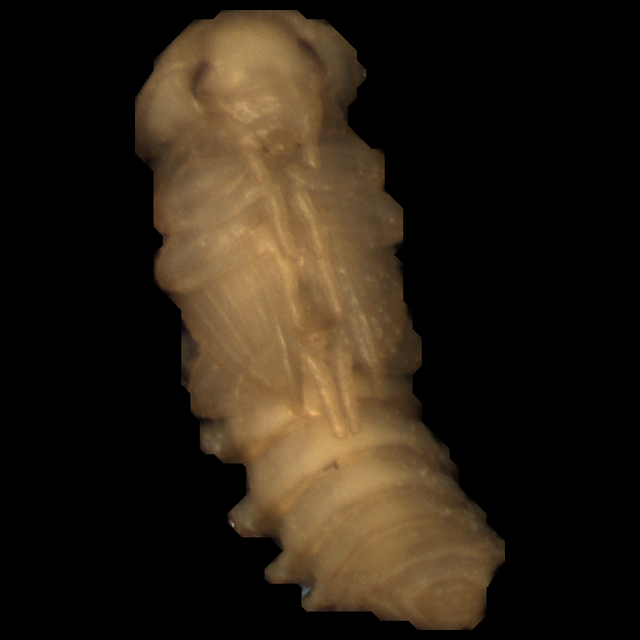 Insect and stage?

mealworm pupa
